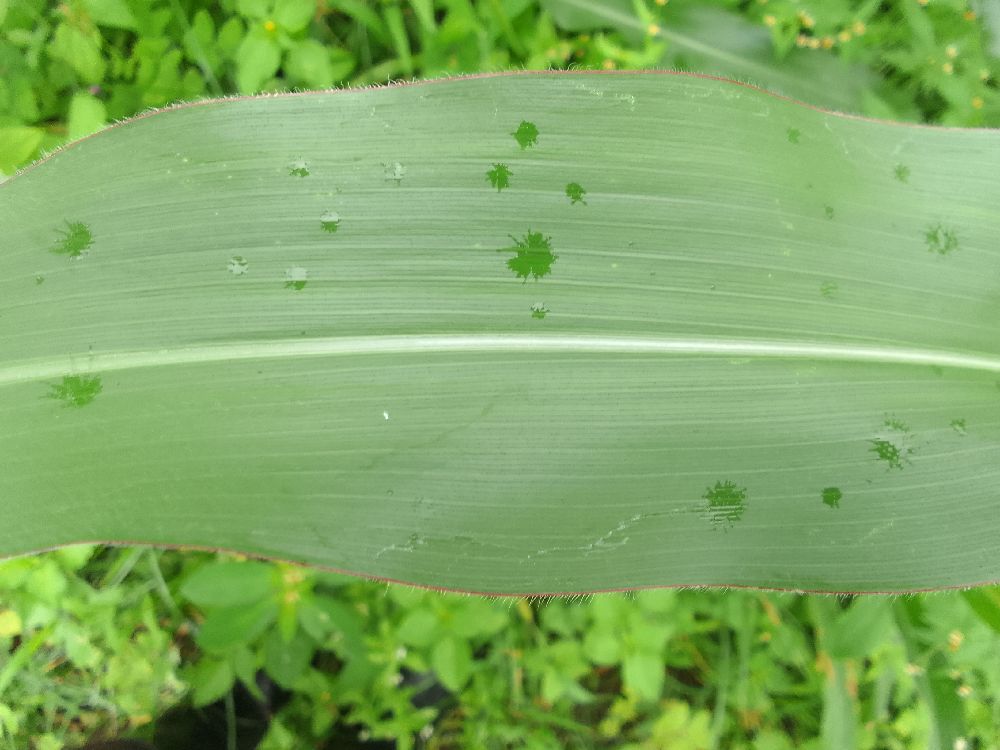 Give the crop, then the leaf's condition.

maize, healthy
